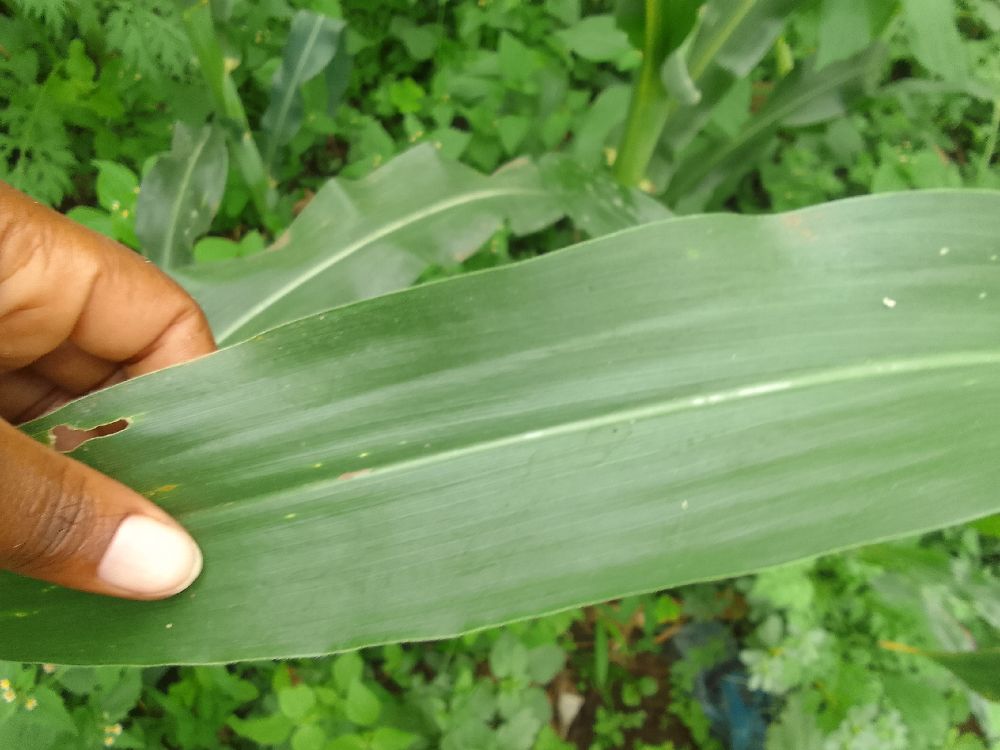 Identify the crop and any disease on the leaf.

maize, healthy
